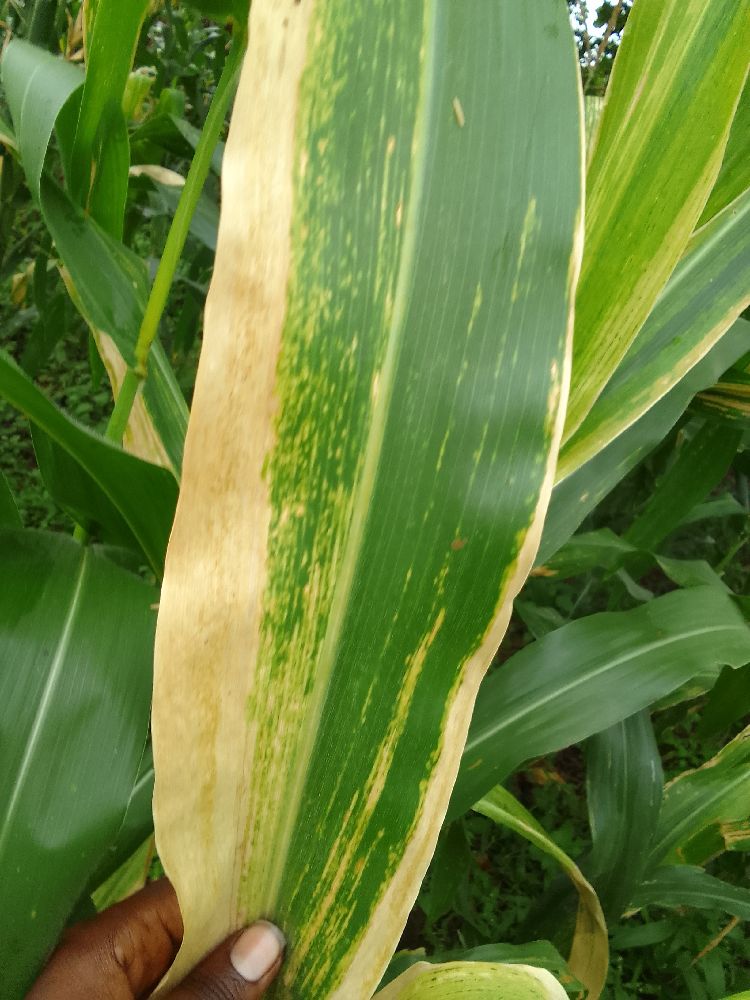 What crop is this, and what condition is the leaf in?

maize, maize lethal necrosis
